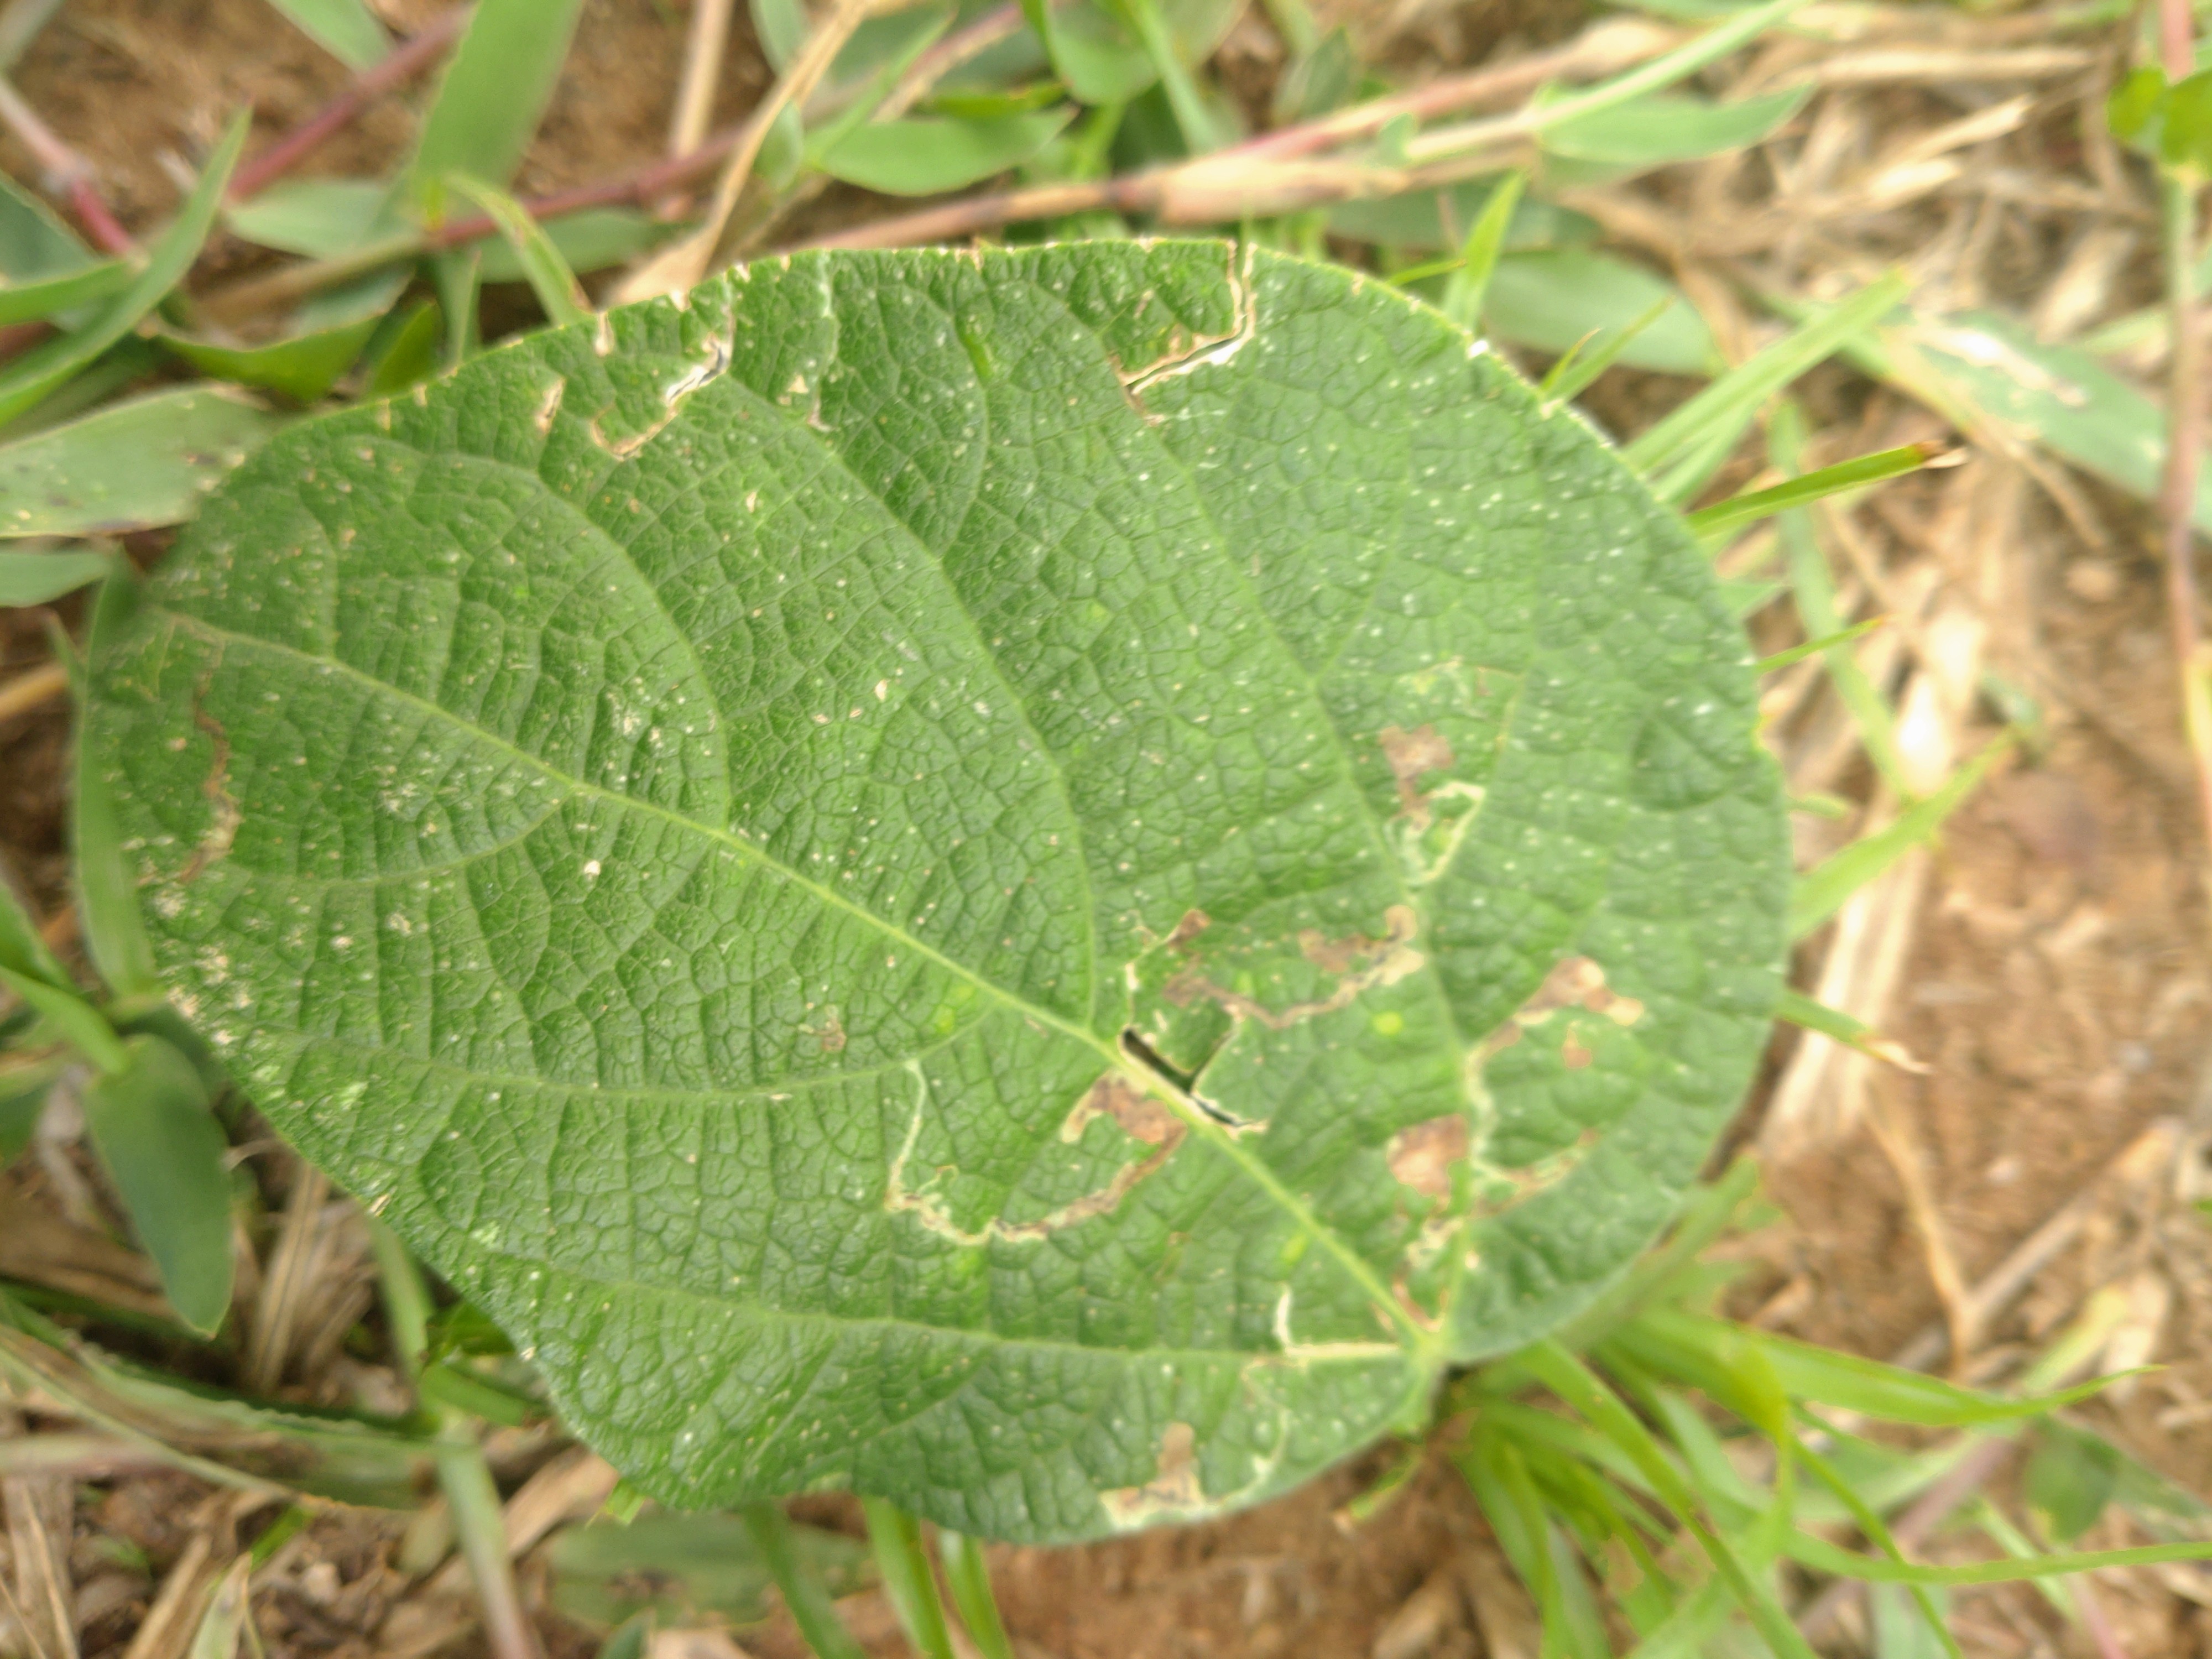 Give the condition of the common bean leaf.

anthracnose
